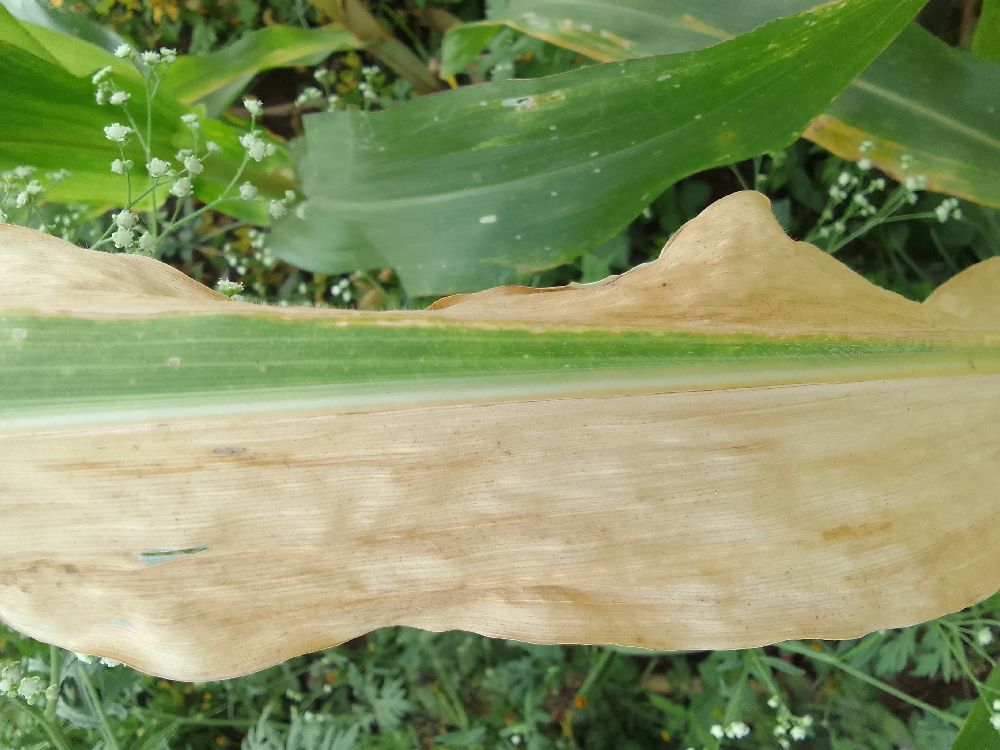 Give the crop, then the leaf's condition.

maize, maize lethal necrosis
